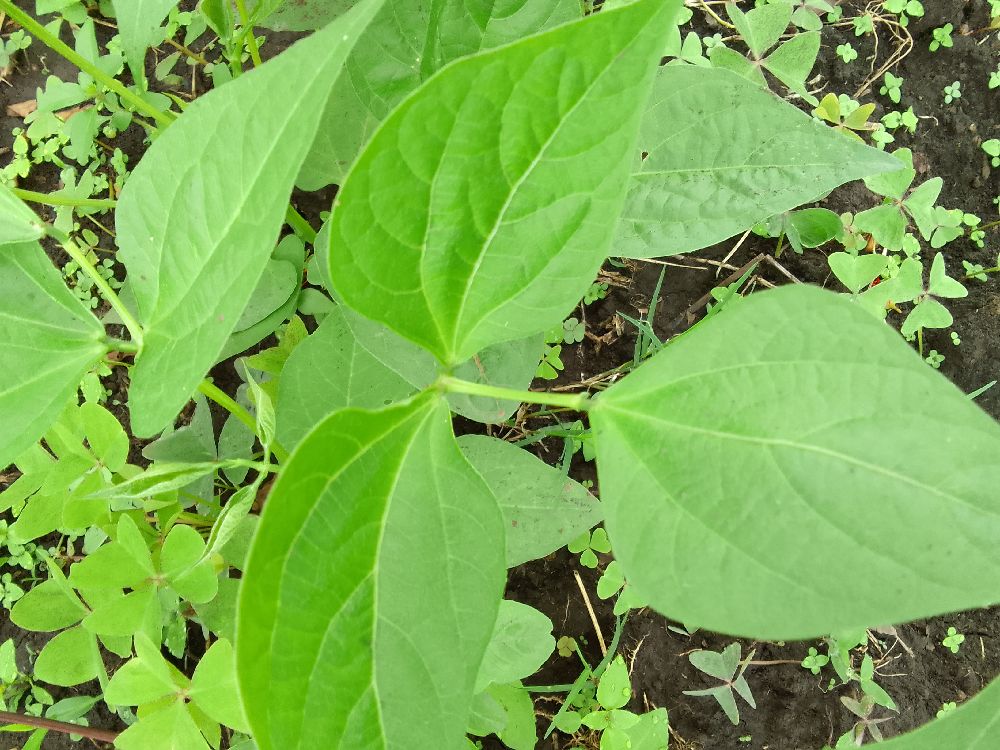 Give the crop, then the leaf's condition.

common bean, healthy
